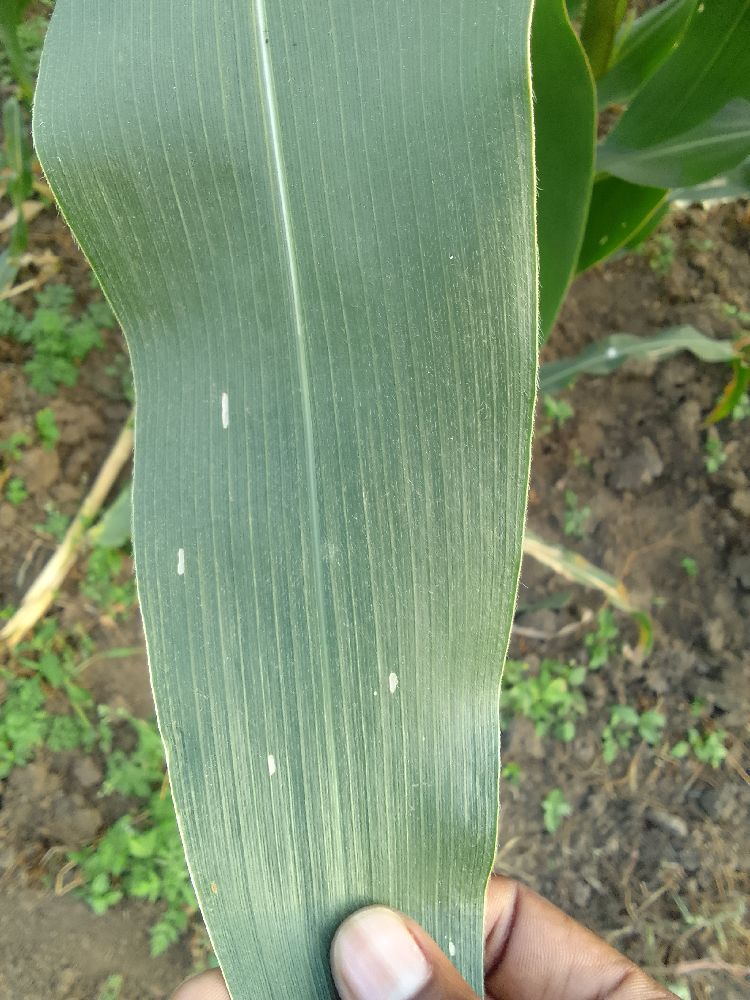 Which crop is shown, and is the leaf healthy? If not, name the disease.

maize, healthy
